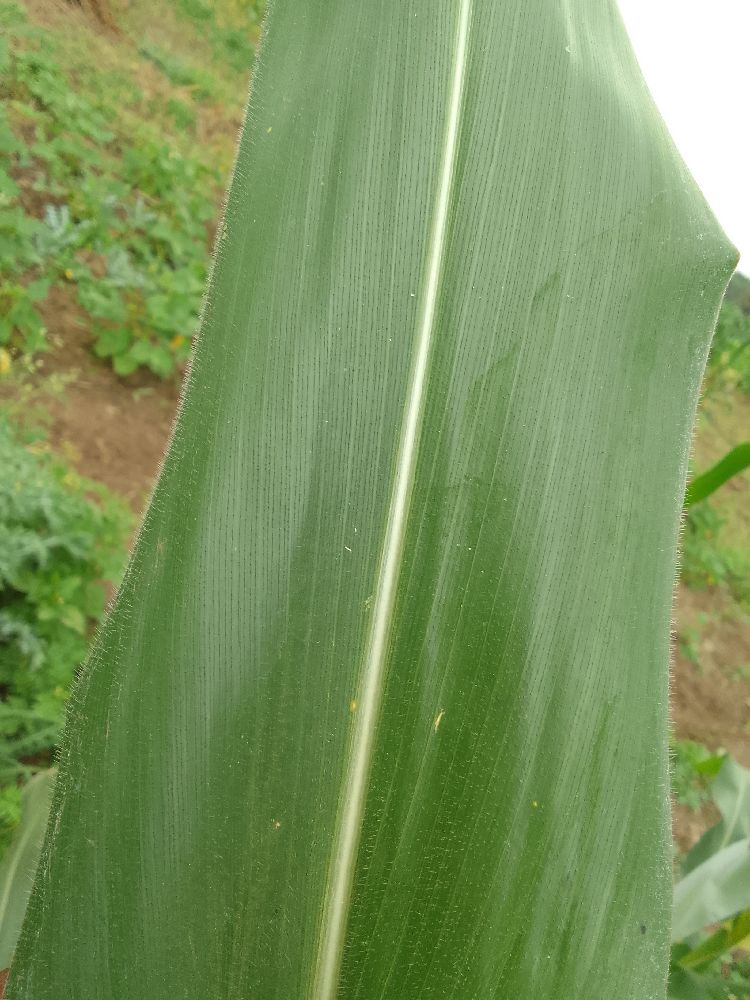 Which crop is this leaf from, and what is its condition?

maize, healthy
